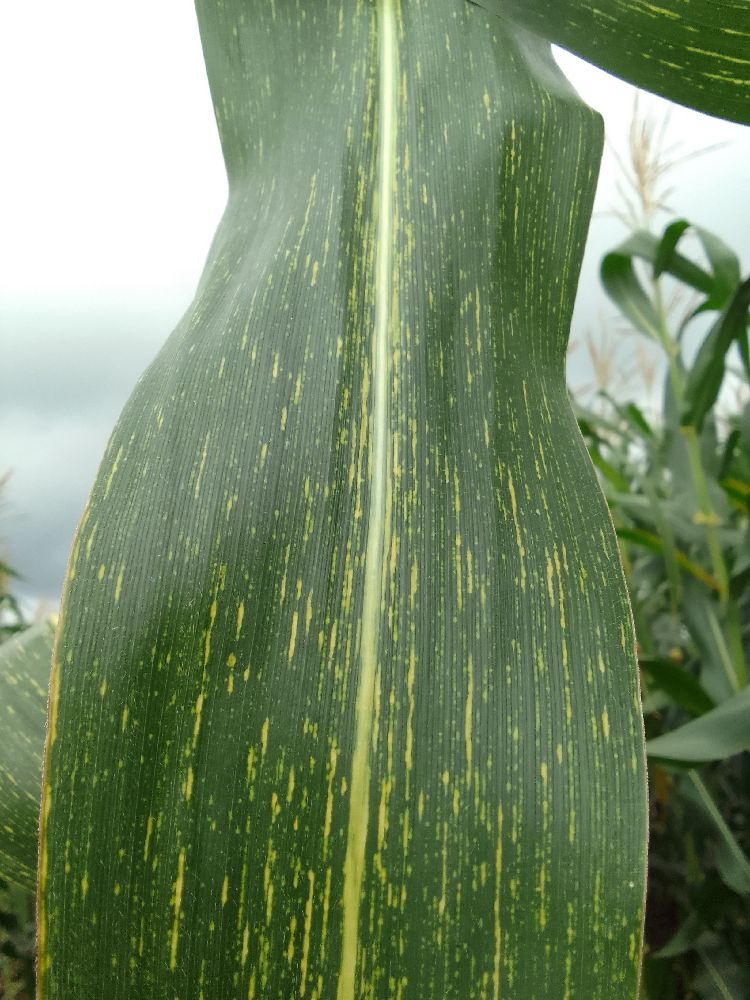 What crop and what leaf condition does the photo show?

maize, maize streak virus
